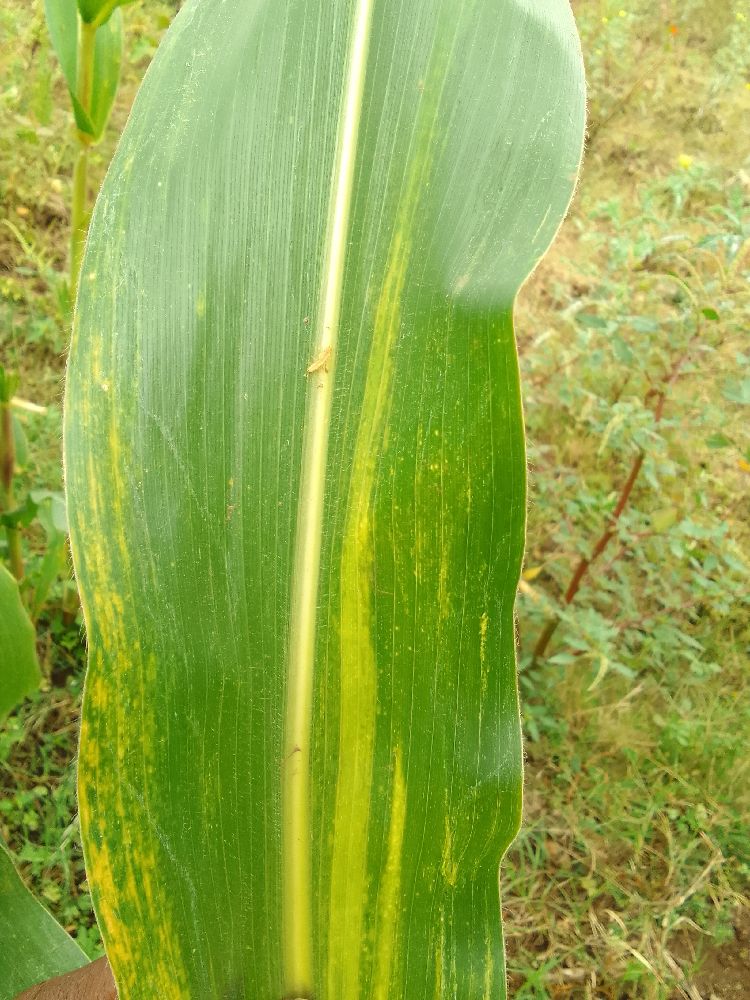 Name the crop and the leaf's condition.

maize, maize lethal necrosis
